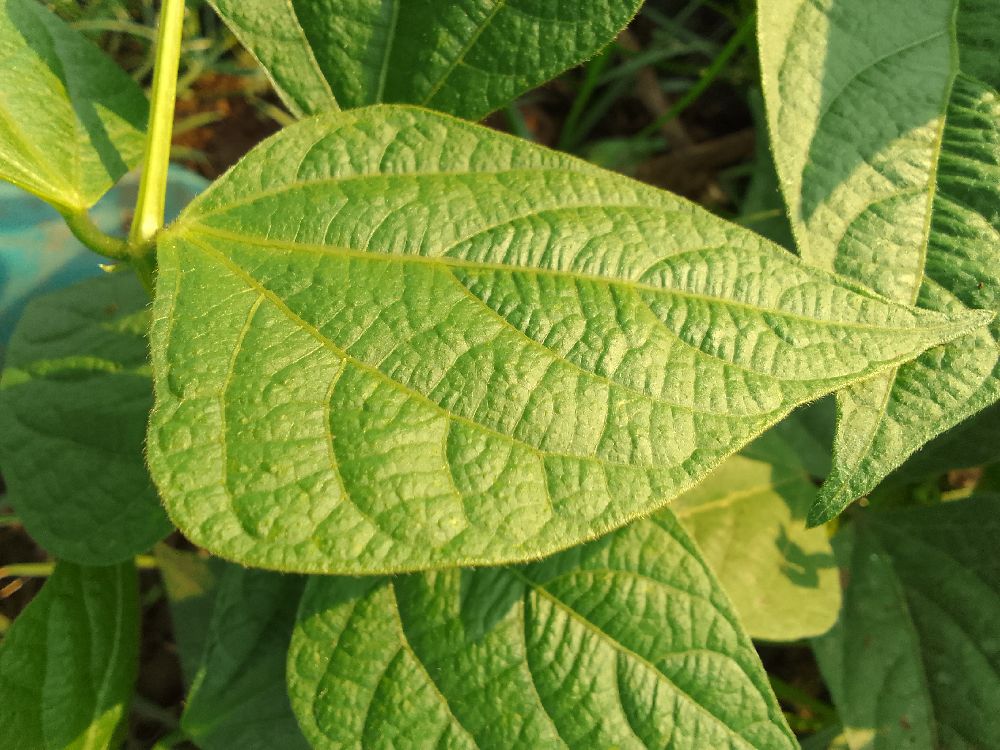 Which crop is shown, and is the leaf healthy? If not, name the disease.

common bean, healthy
